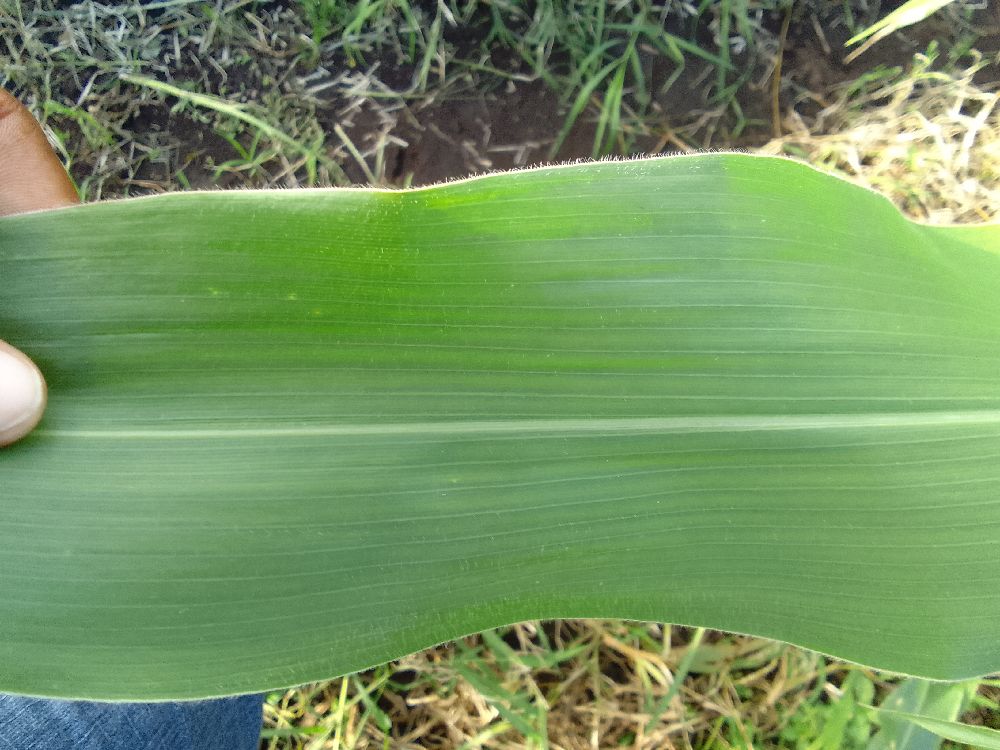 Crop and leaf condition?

maize, healthy
